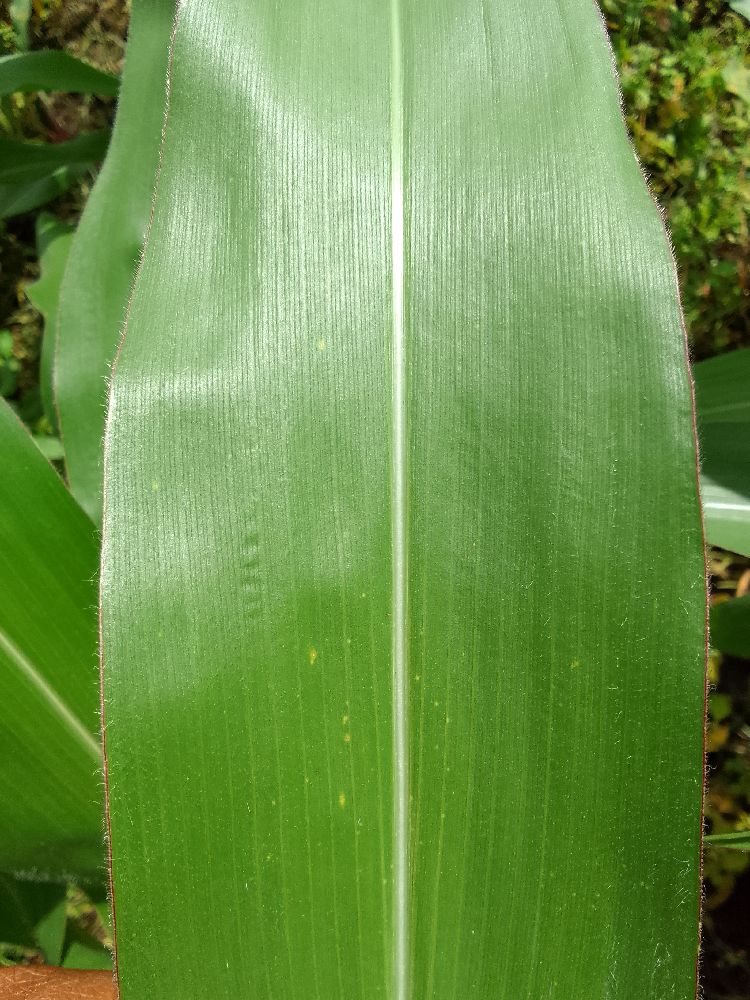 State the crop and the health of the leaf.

maize, healthy
